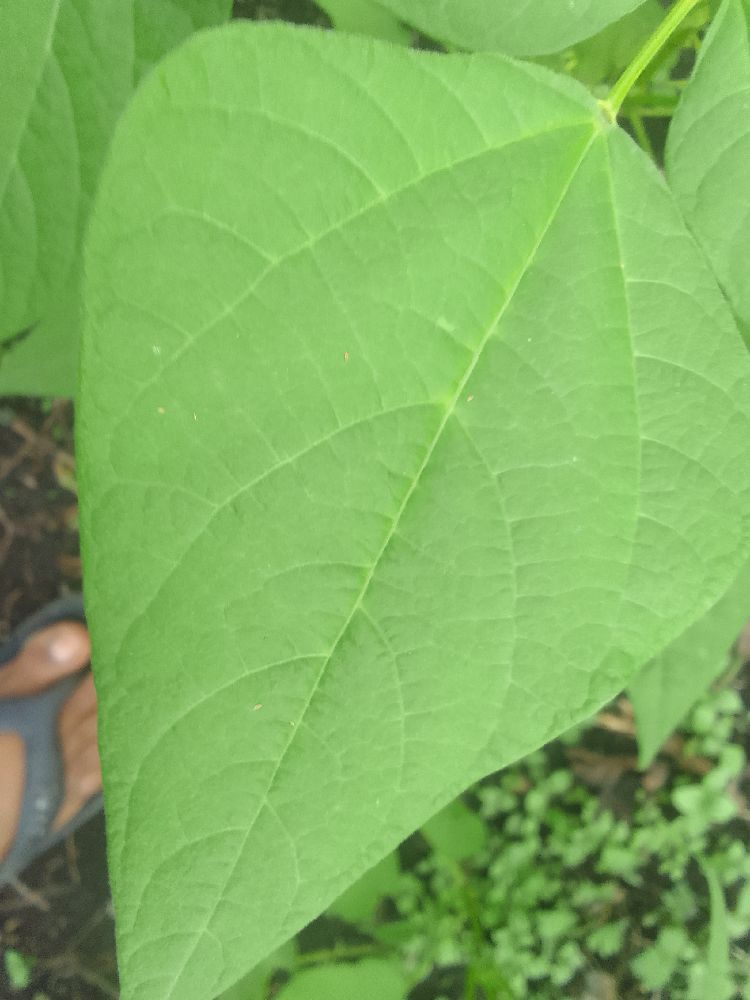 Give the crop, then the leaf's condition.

common bean, healthy
